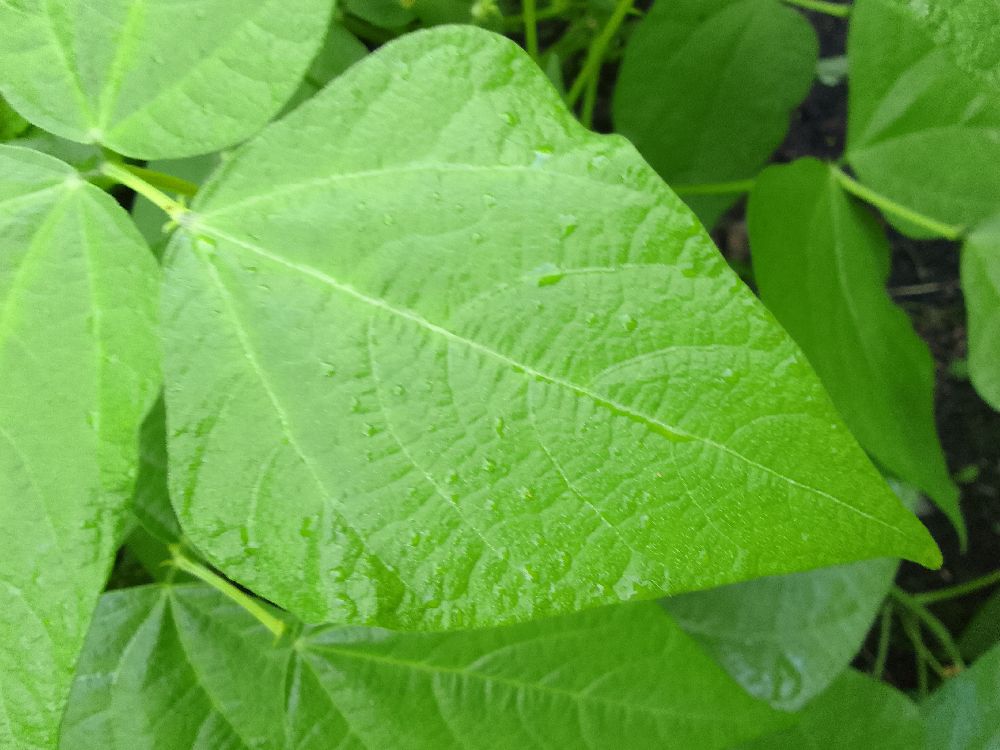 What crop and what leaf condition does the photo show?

common bean, healthy
